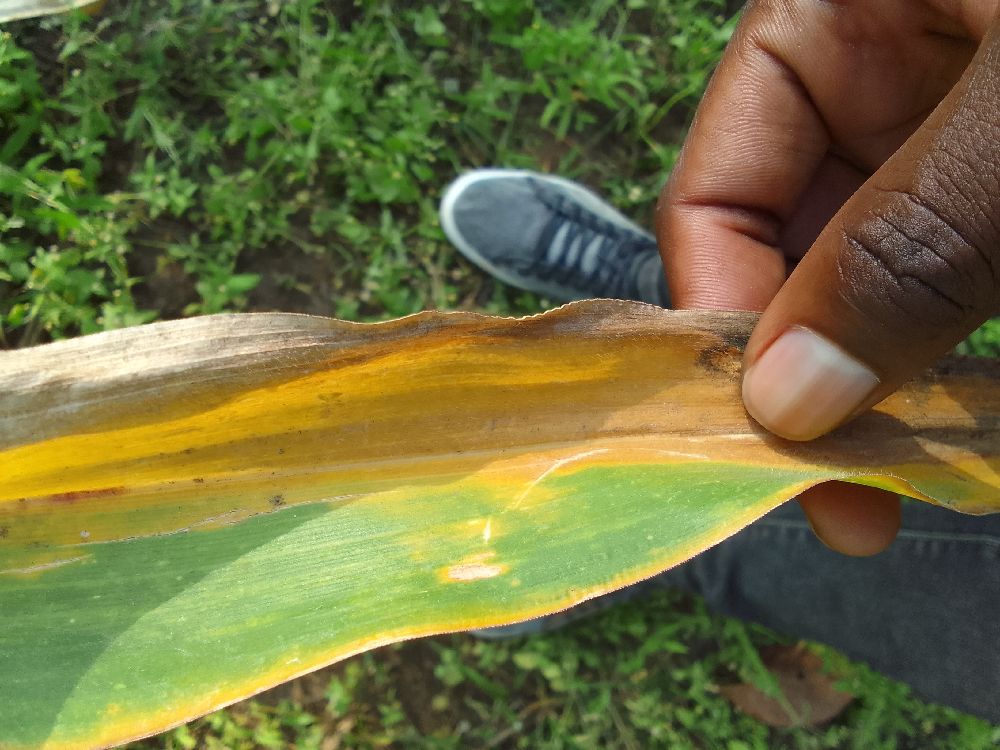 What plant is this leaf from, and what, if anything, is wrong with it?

maize, maize lethal necrosis
